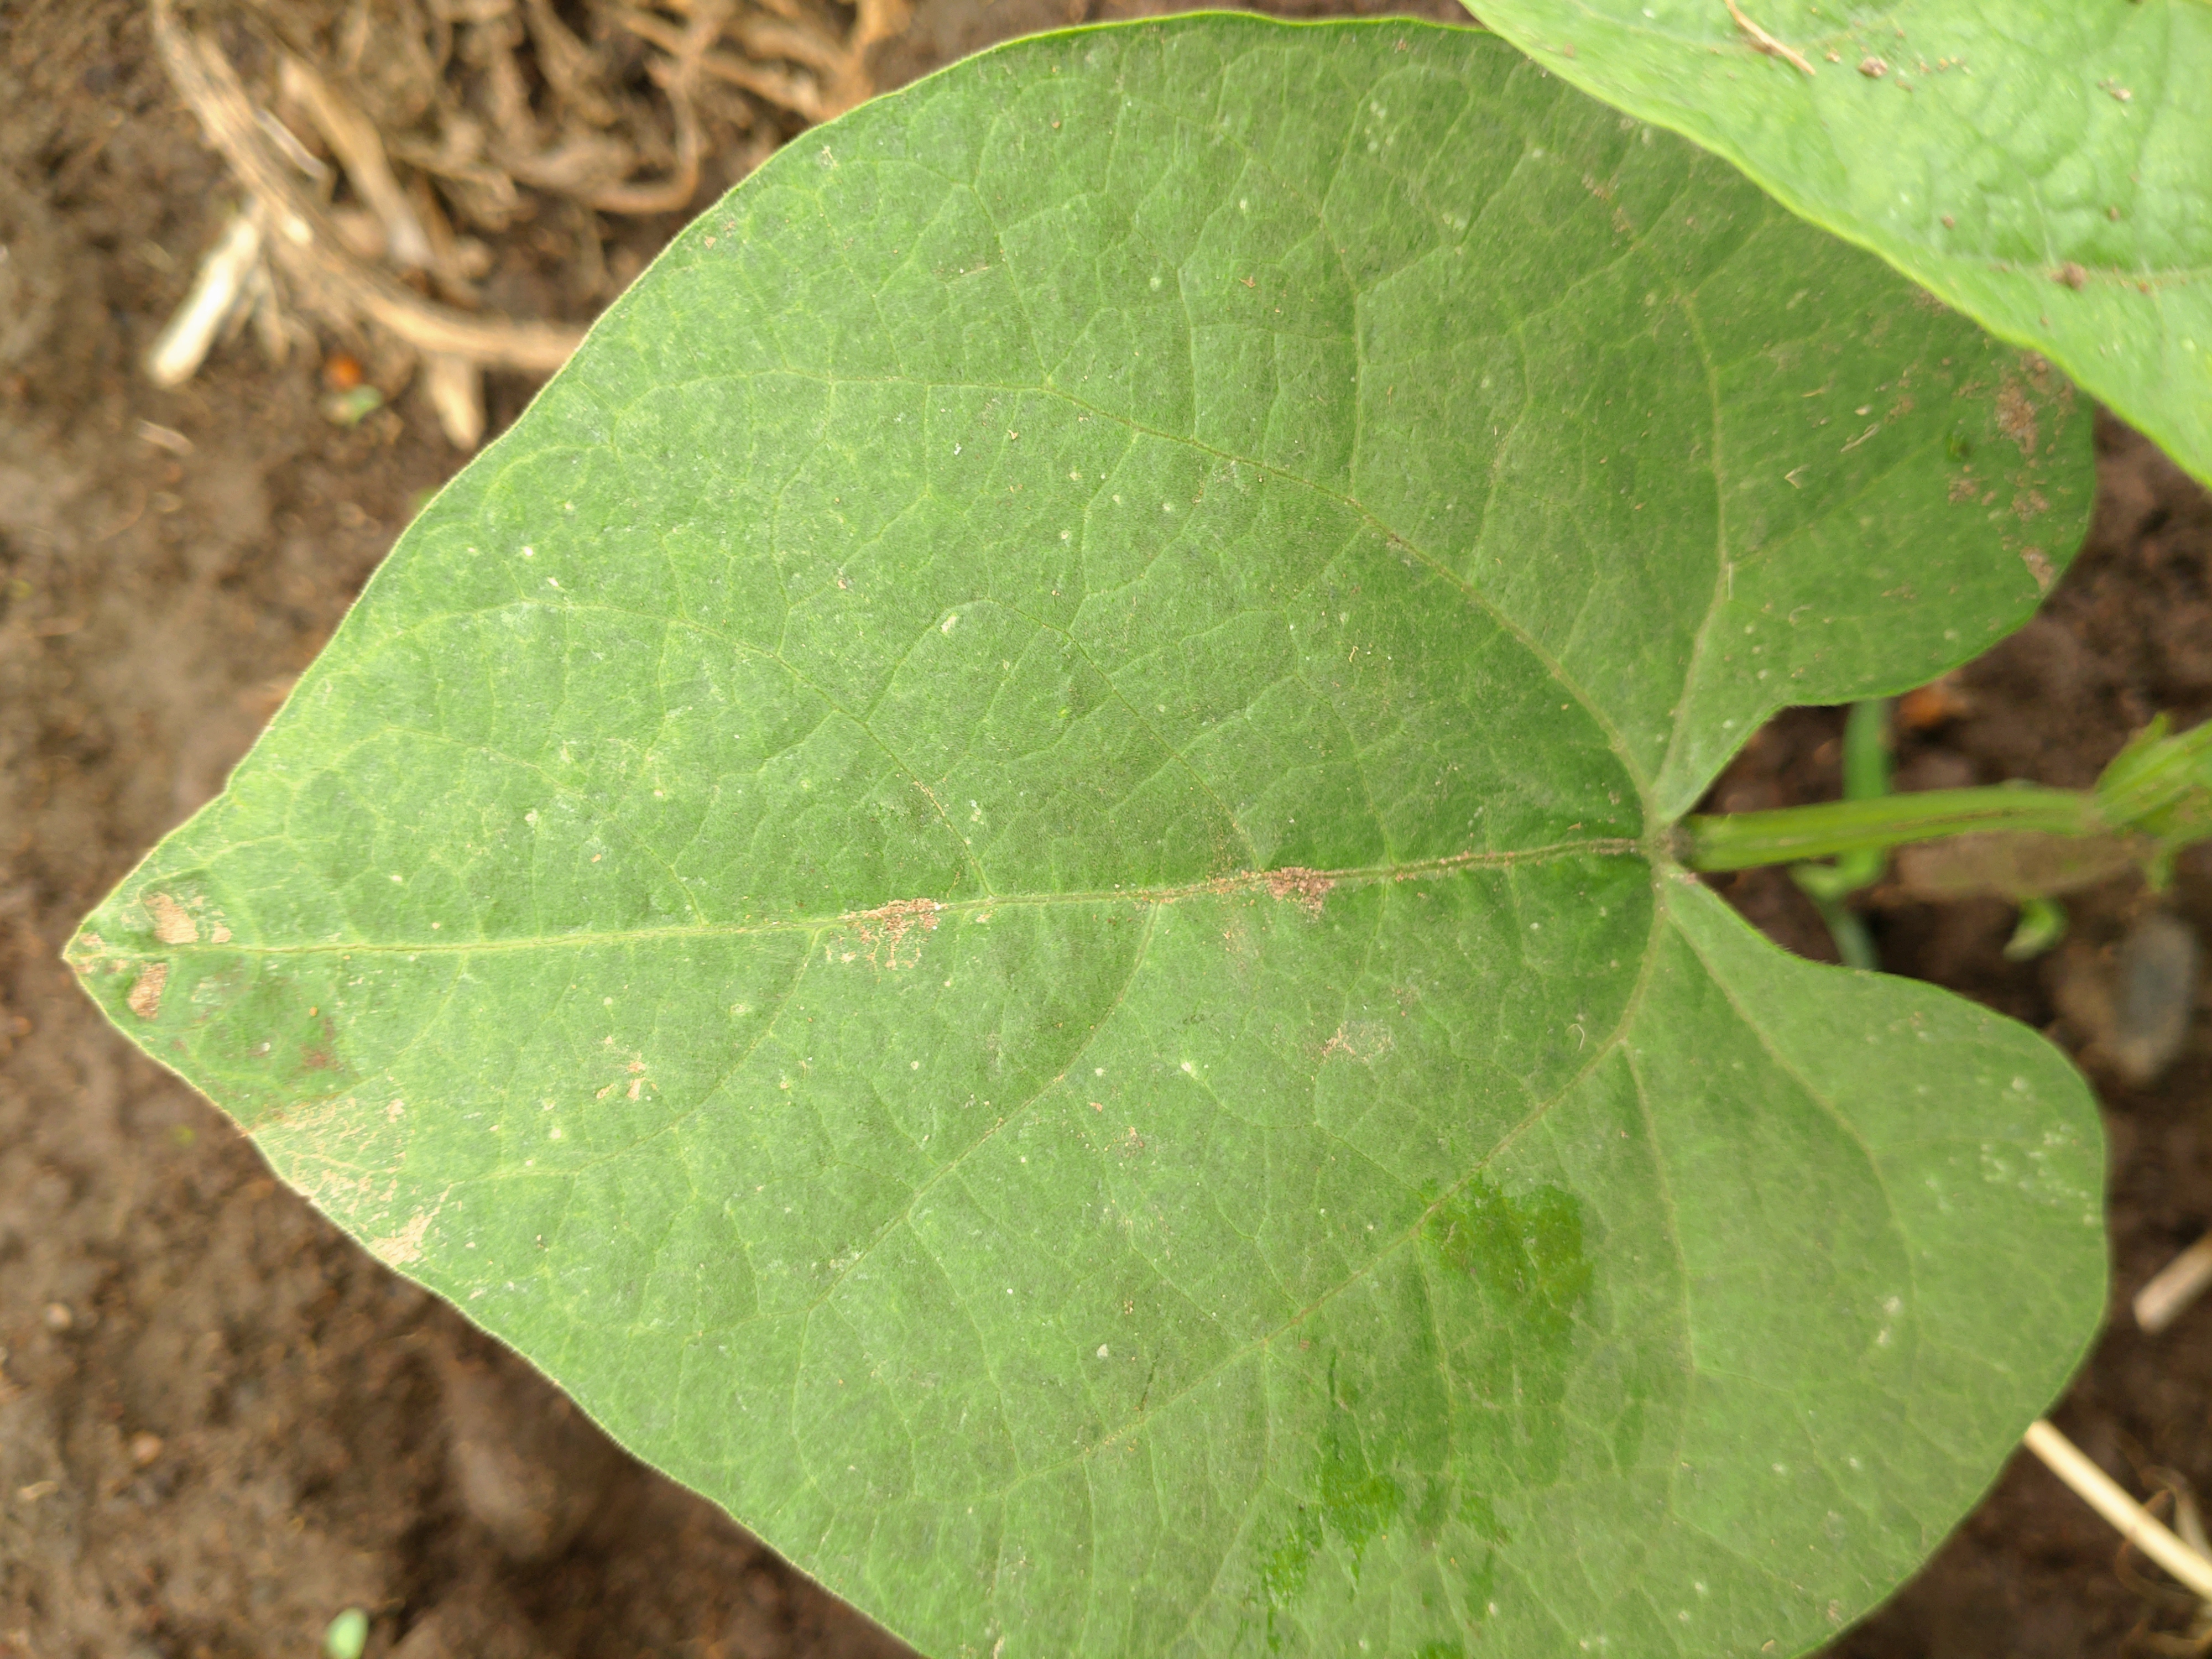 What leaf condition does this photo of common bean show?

healthy
